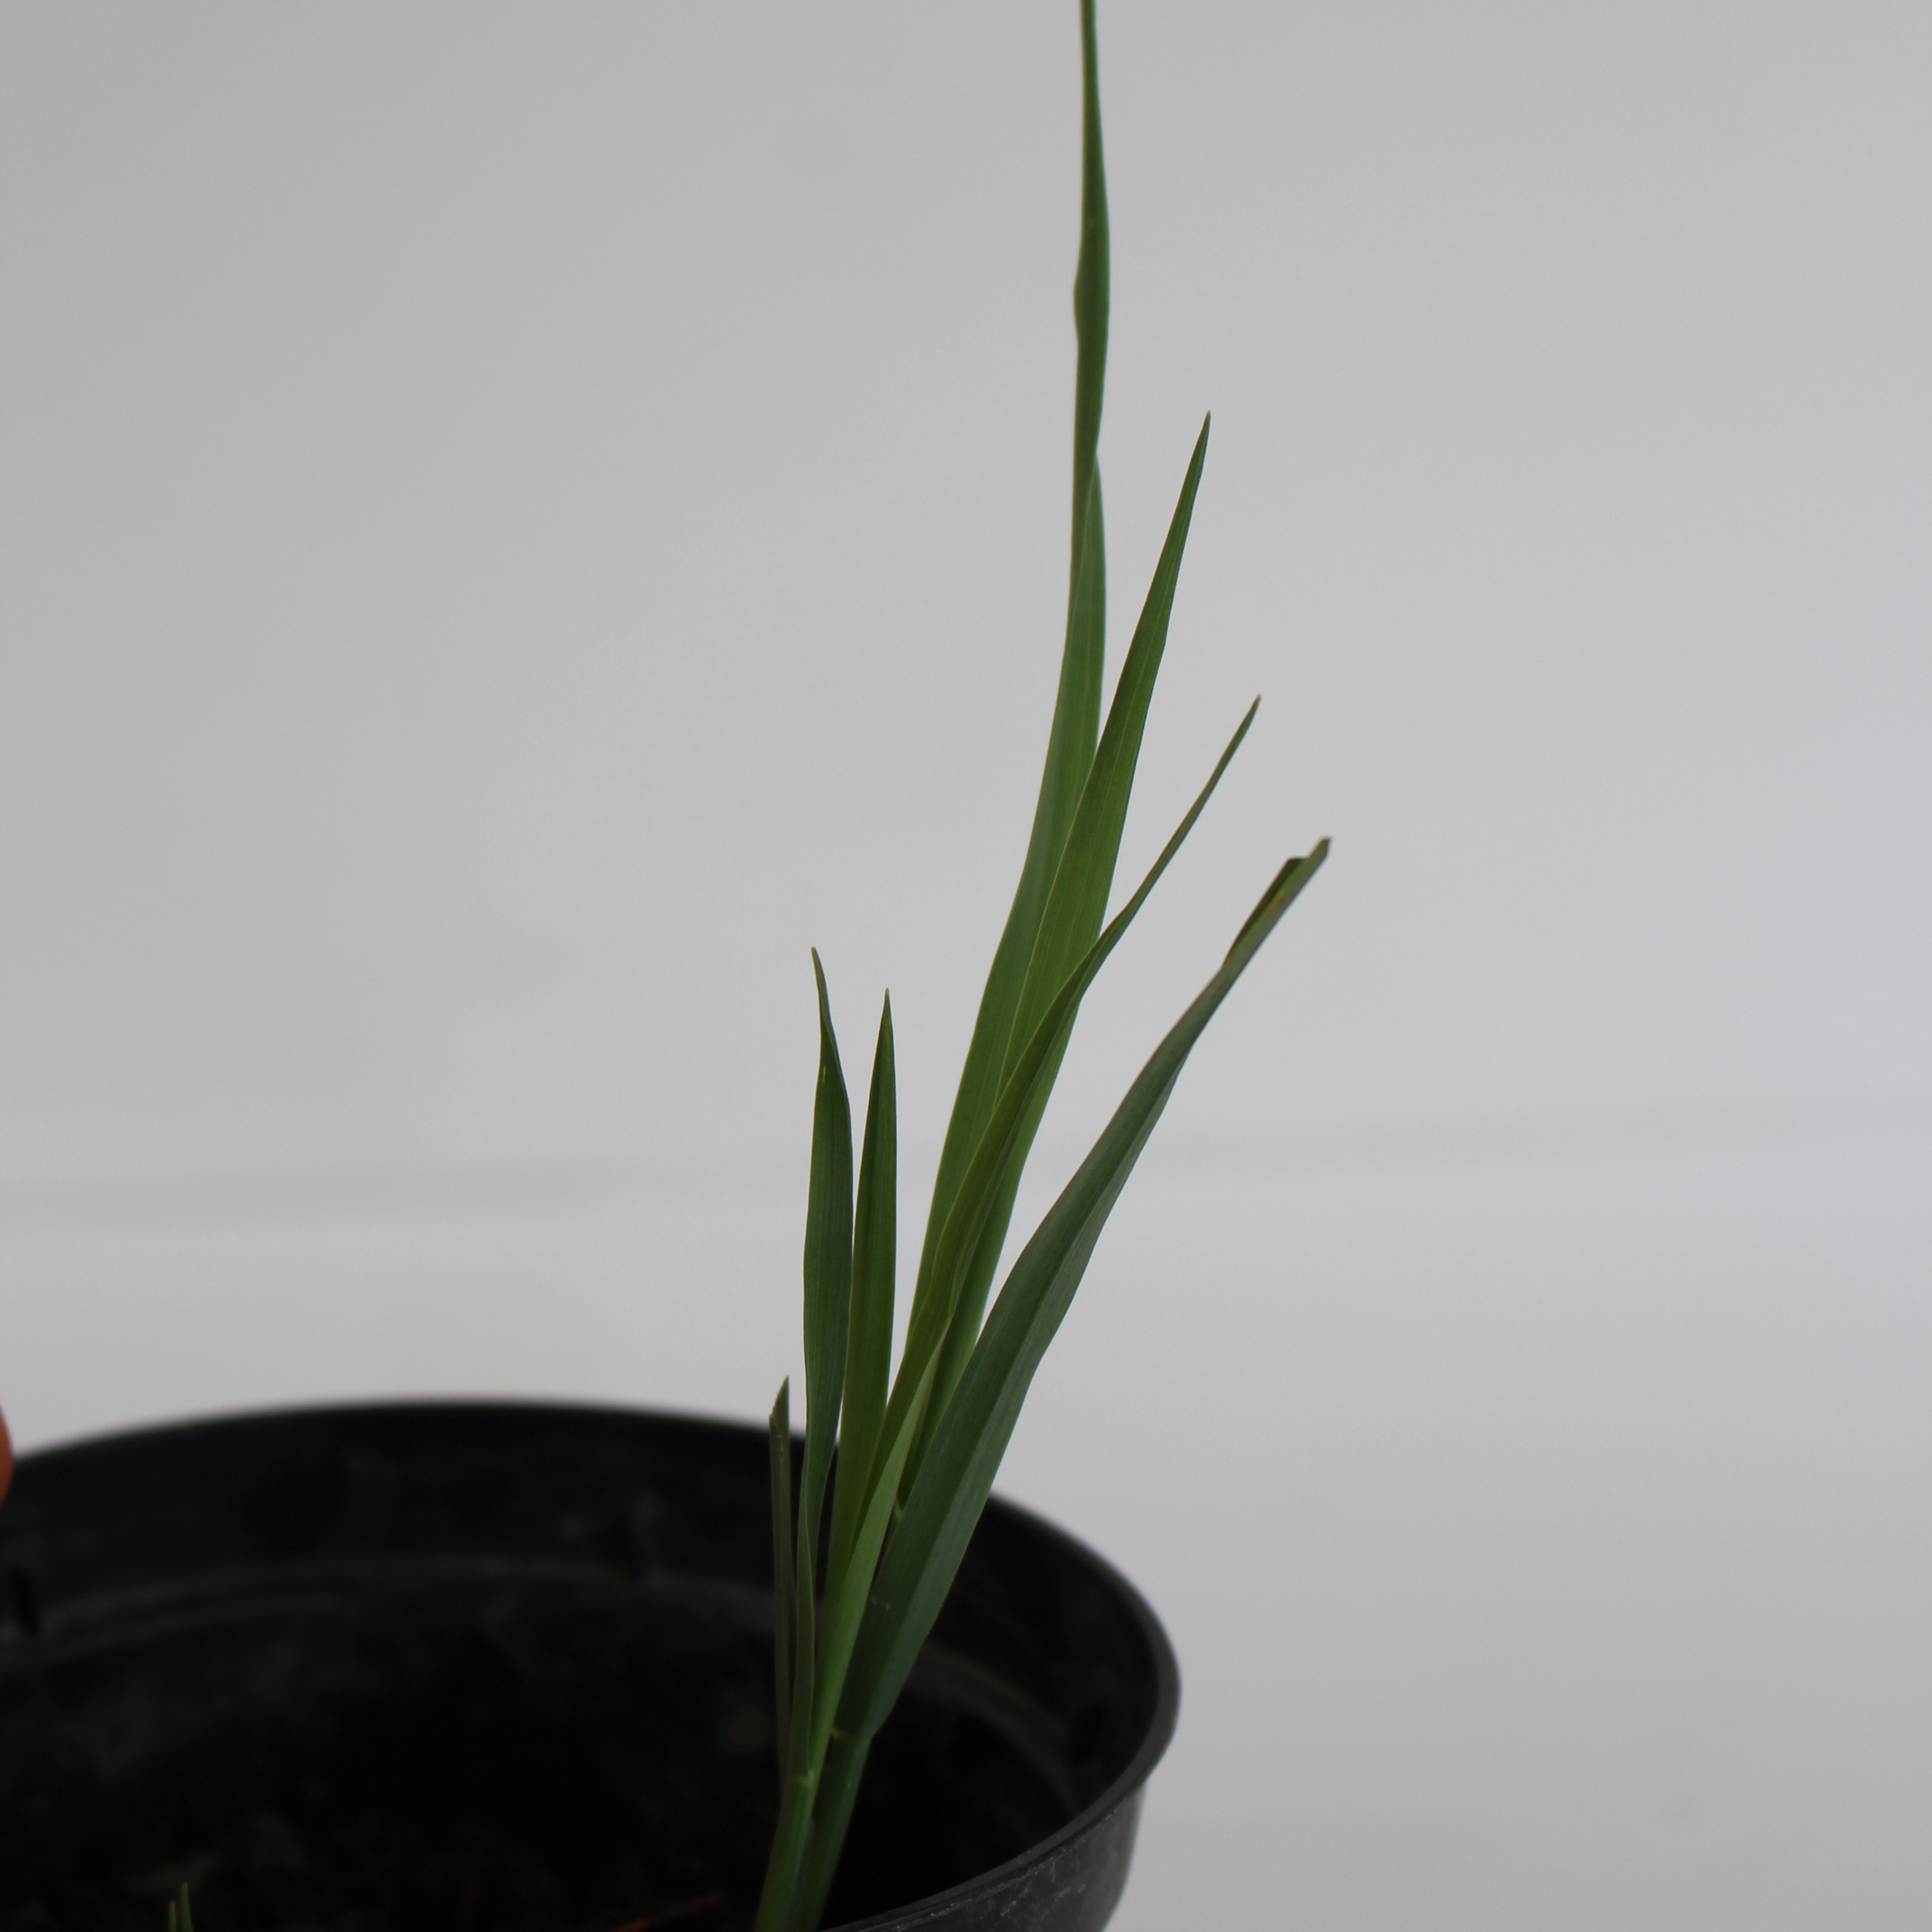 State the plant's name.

Avena sterilis
